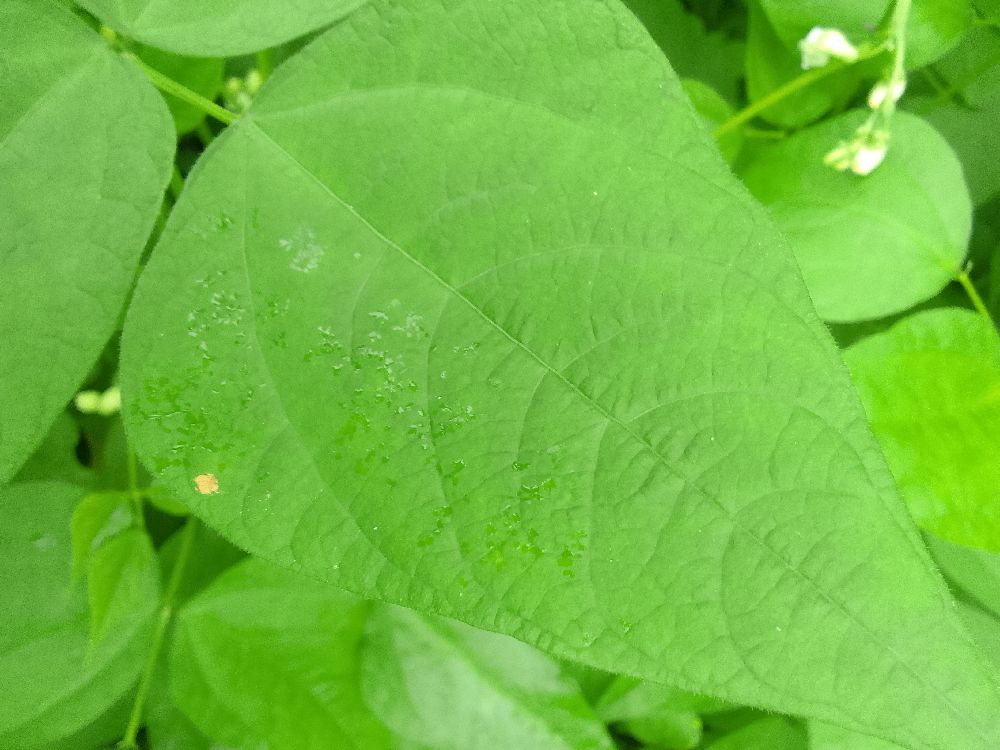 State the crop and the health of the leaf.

common bean, bean anthracnose
